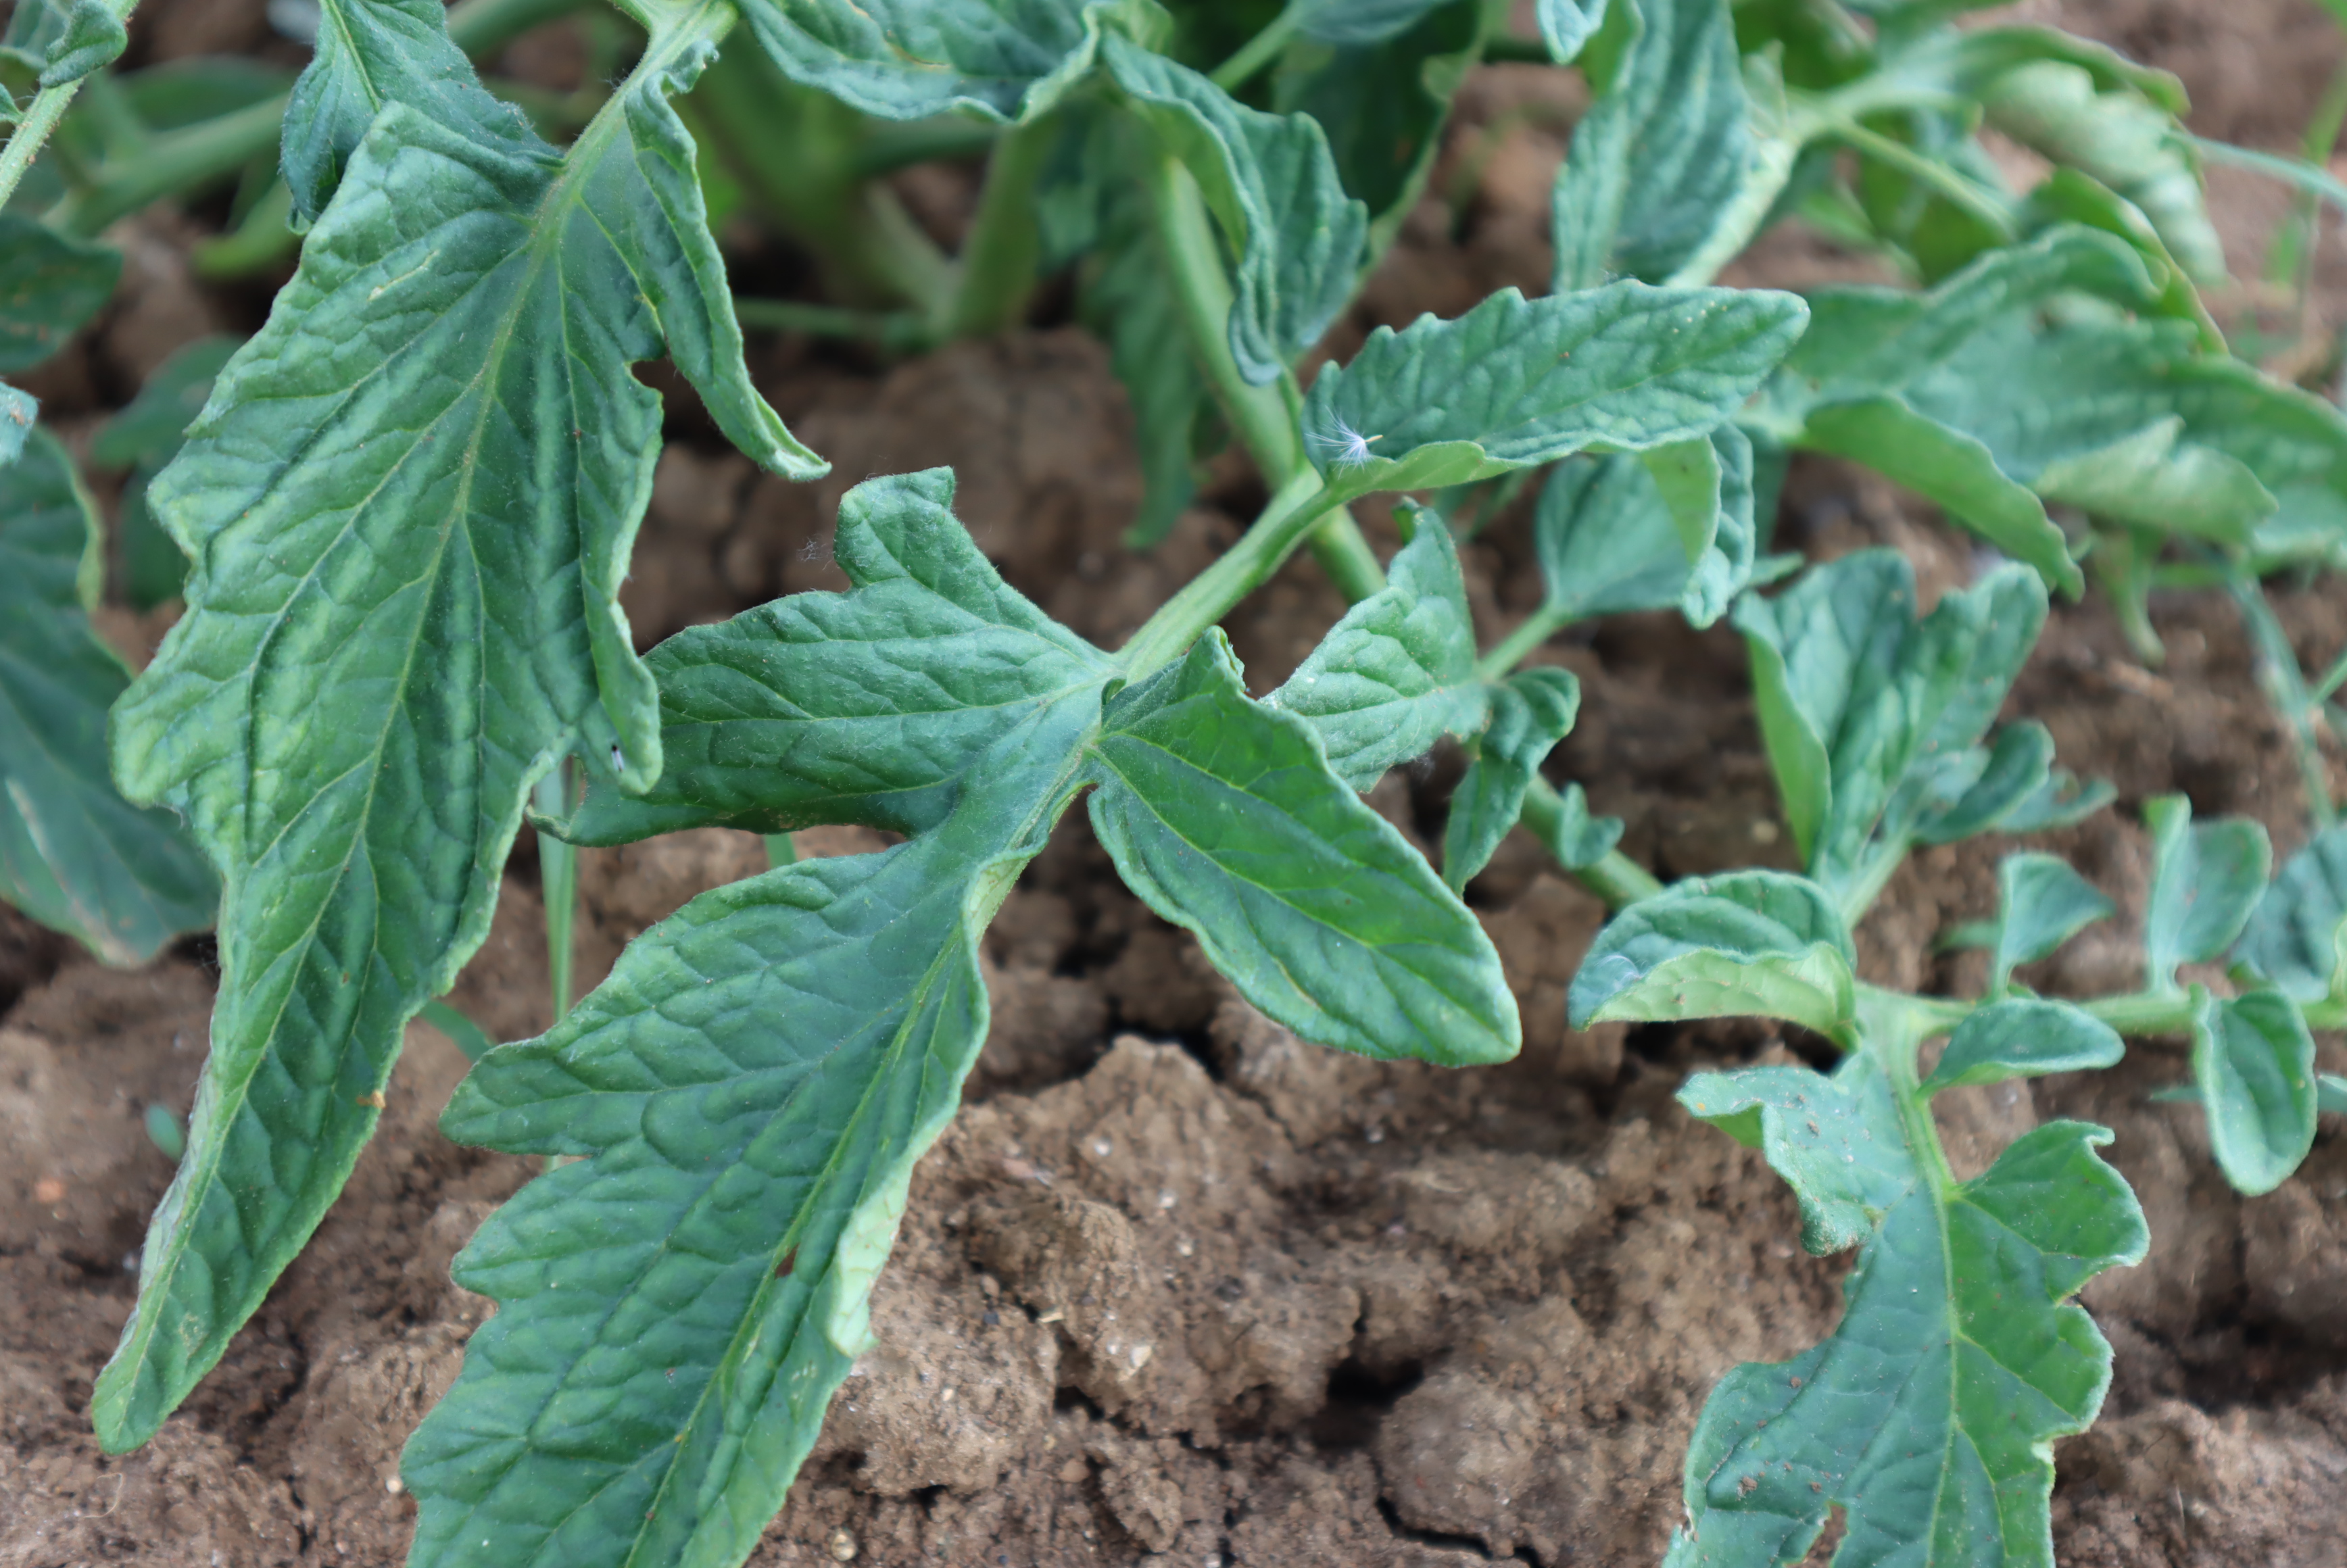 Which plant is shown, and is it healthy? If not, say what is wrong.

tomato, phytophagous
